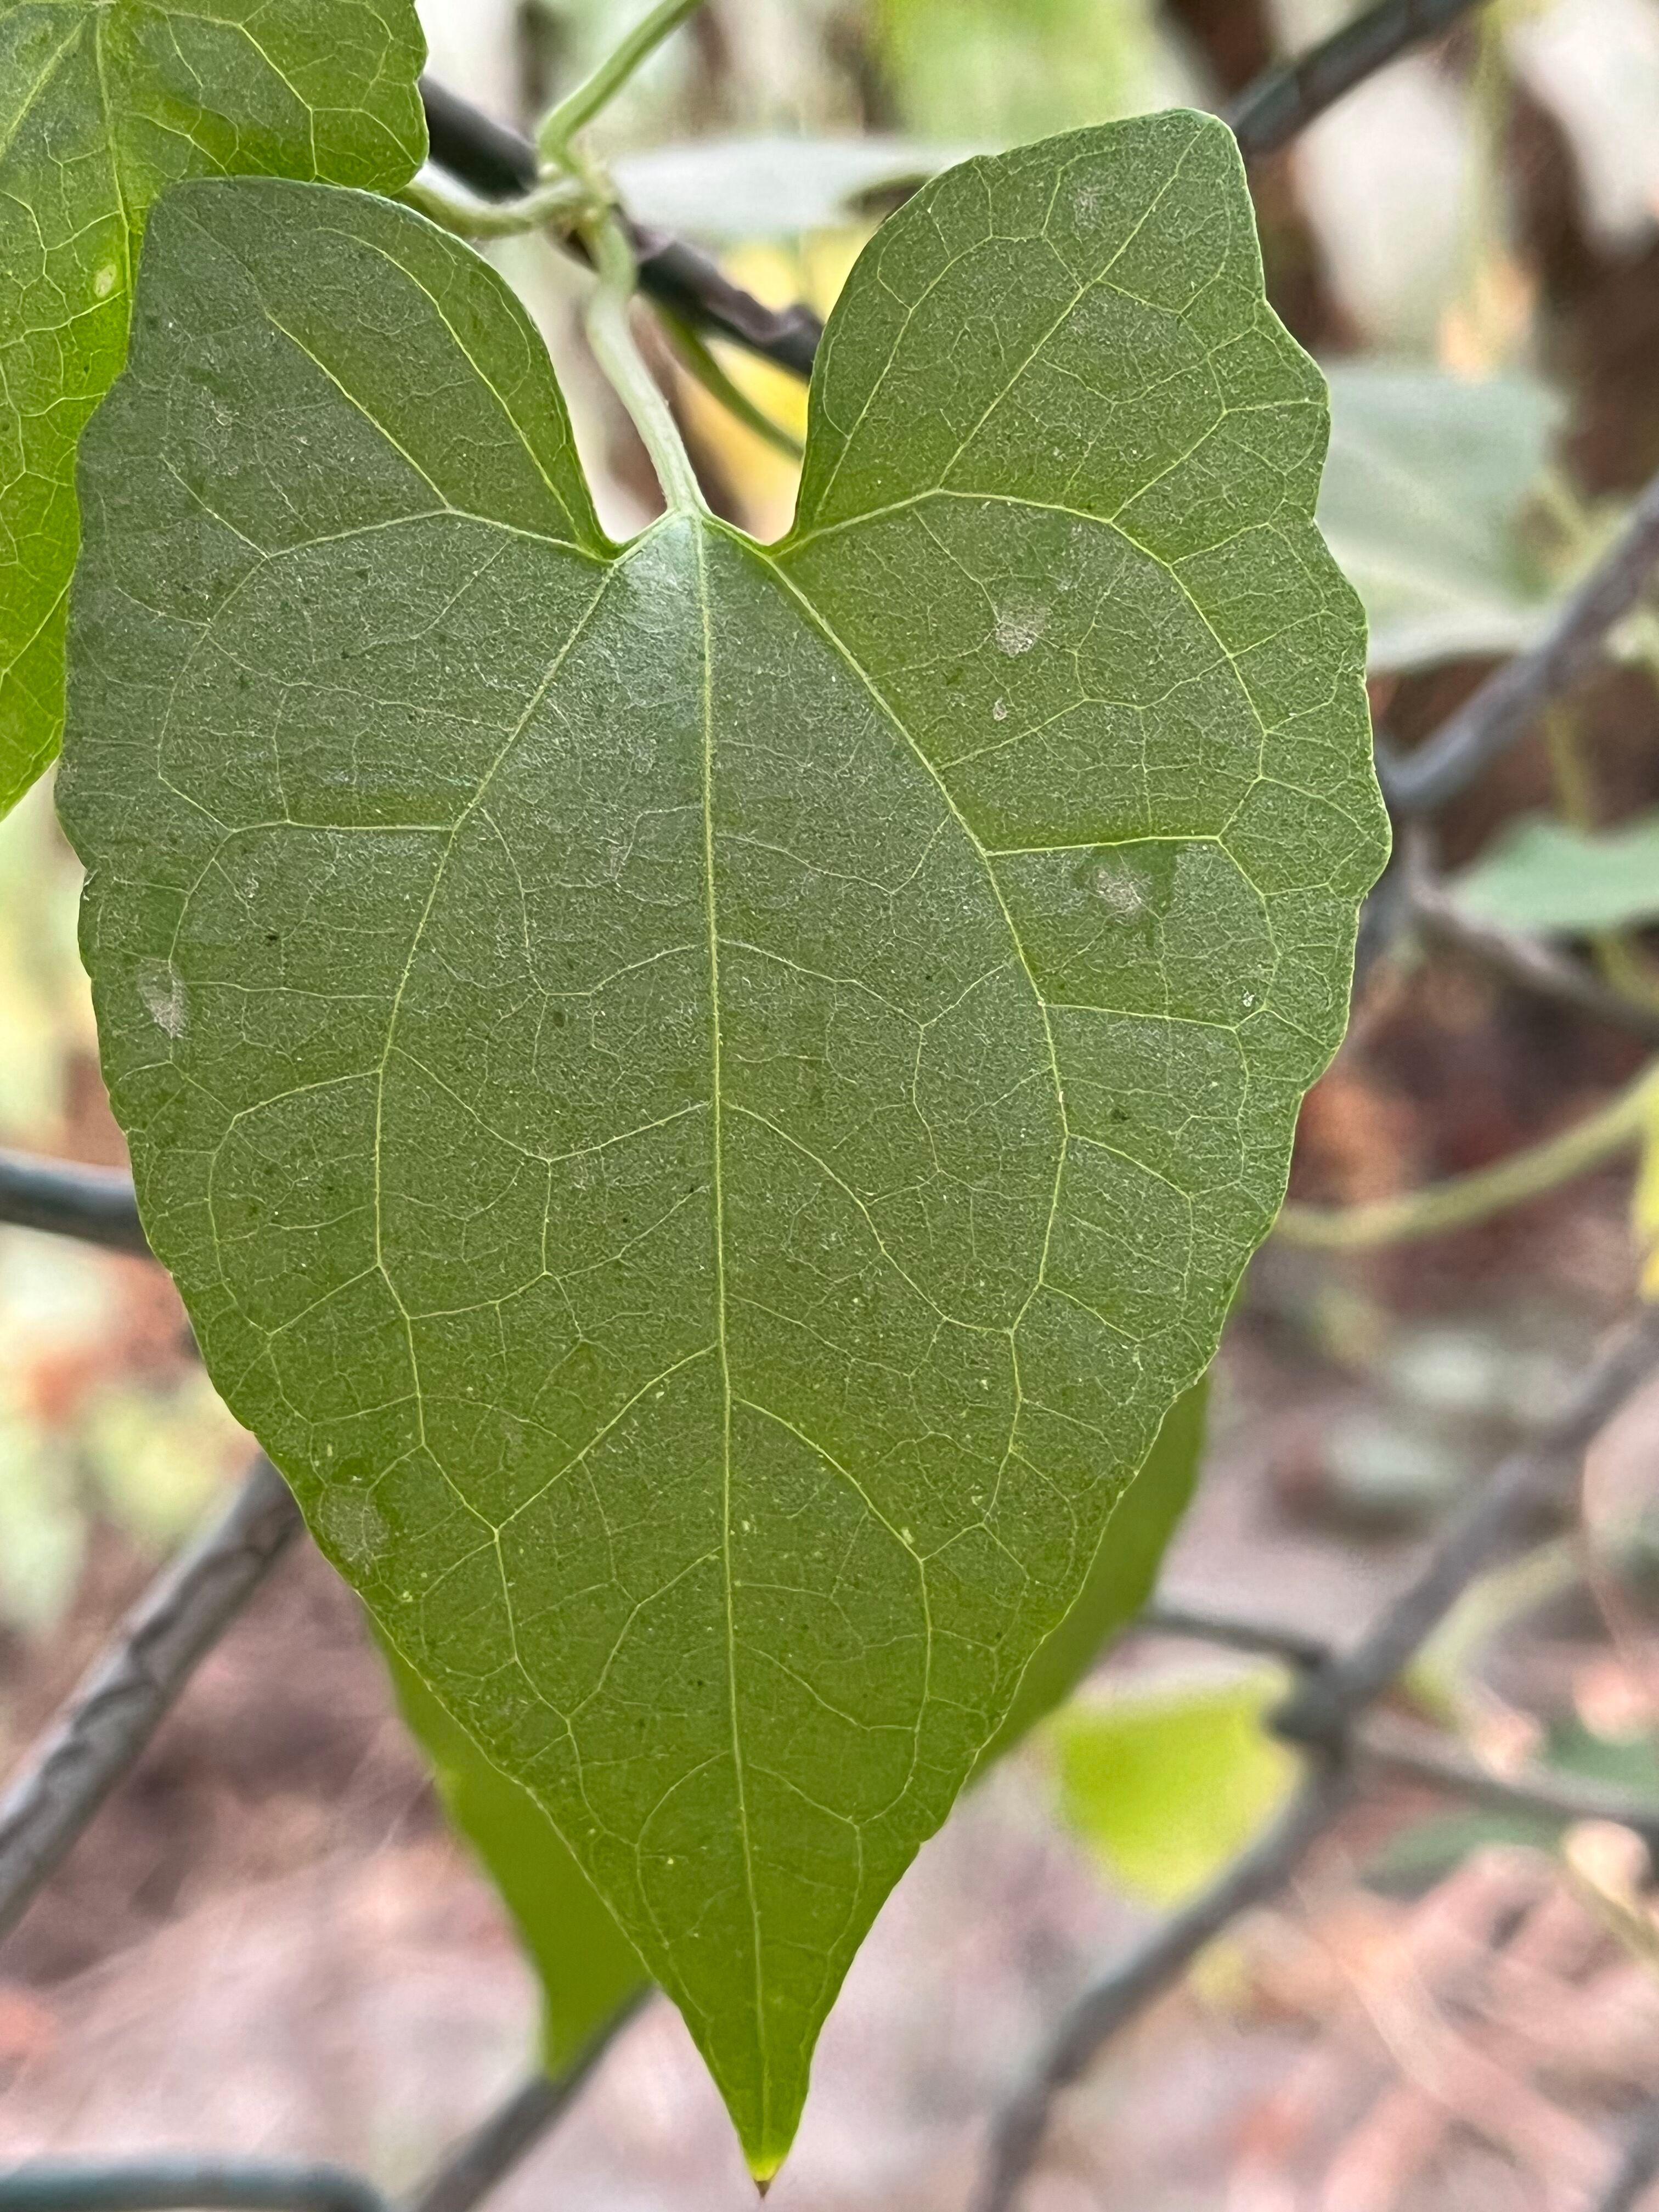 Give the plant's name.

bitter vine
